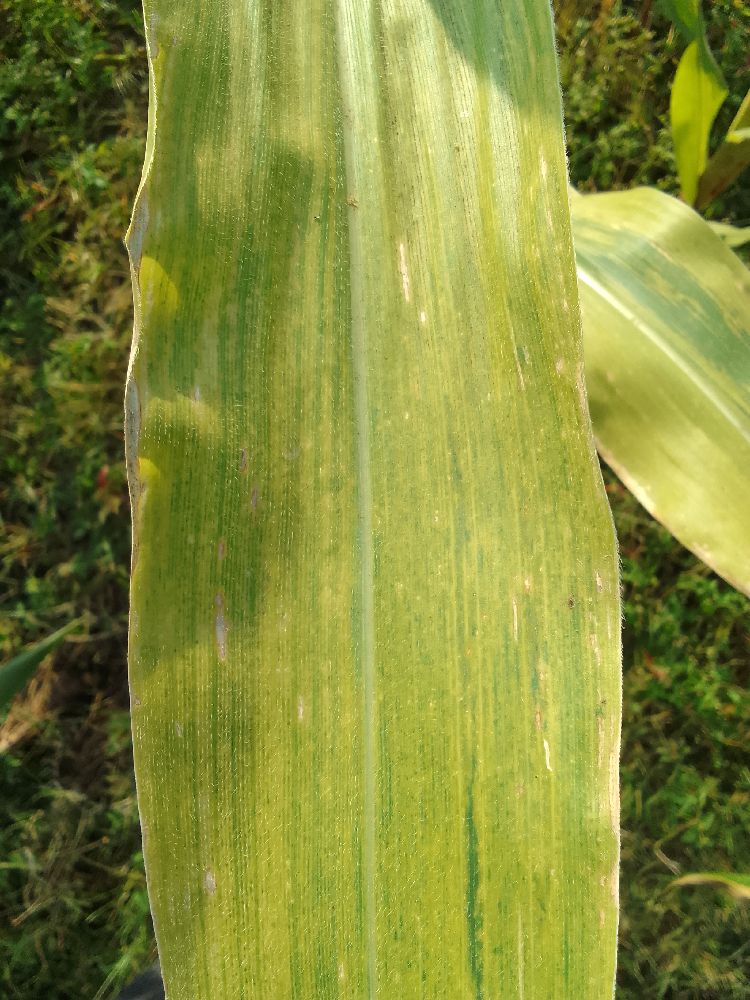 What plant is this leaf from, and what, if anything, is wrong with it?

maize, maize lethal necrosis
